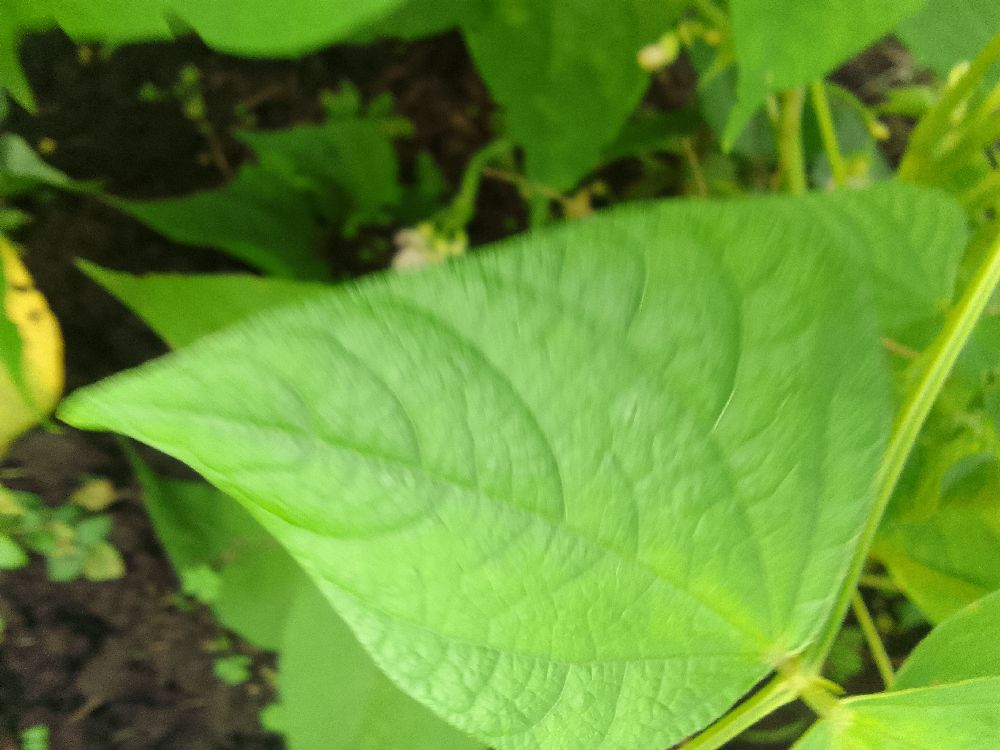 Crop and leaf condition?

common bean, healthy
